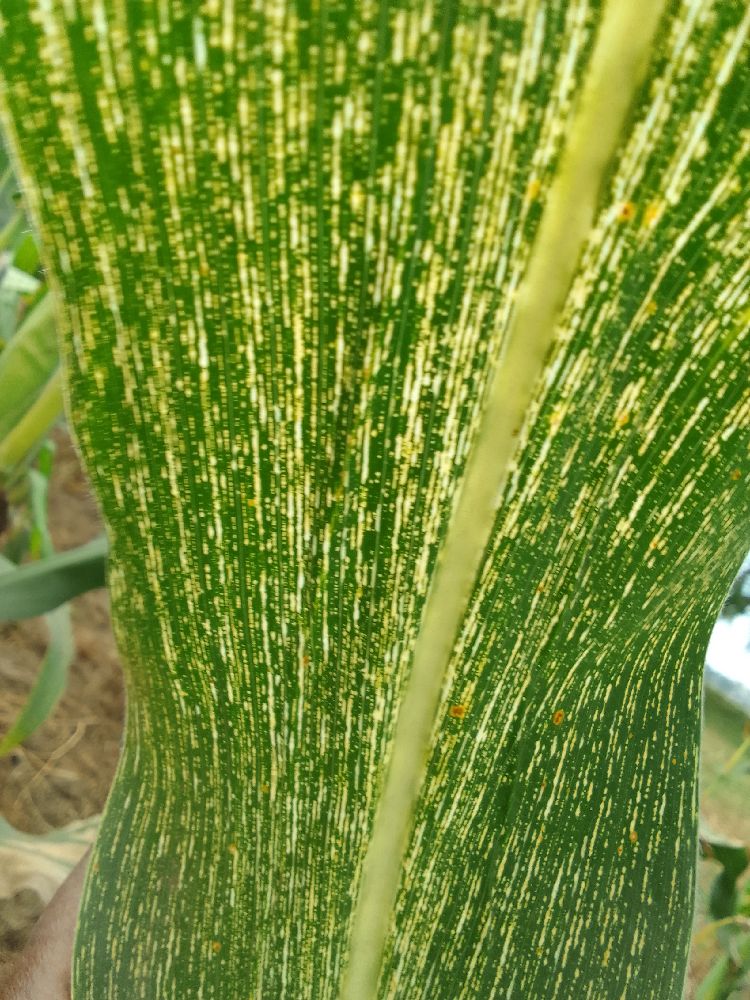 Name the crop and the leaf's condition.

maize, maize streak virus
